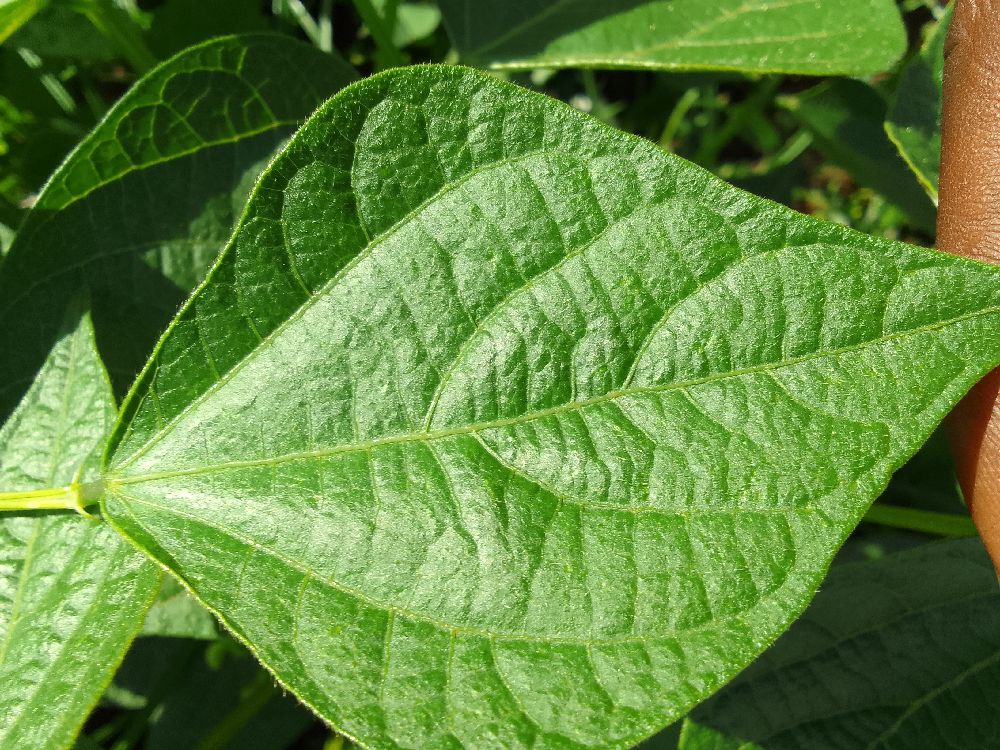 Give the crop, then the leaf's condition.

common bean, healthy
